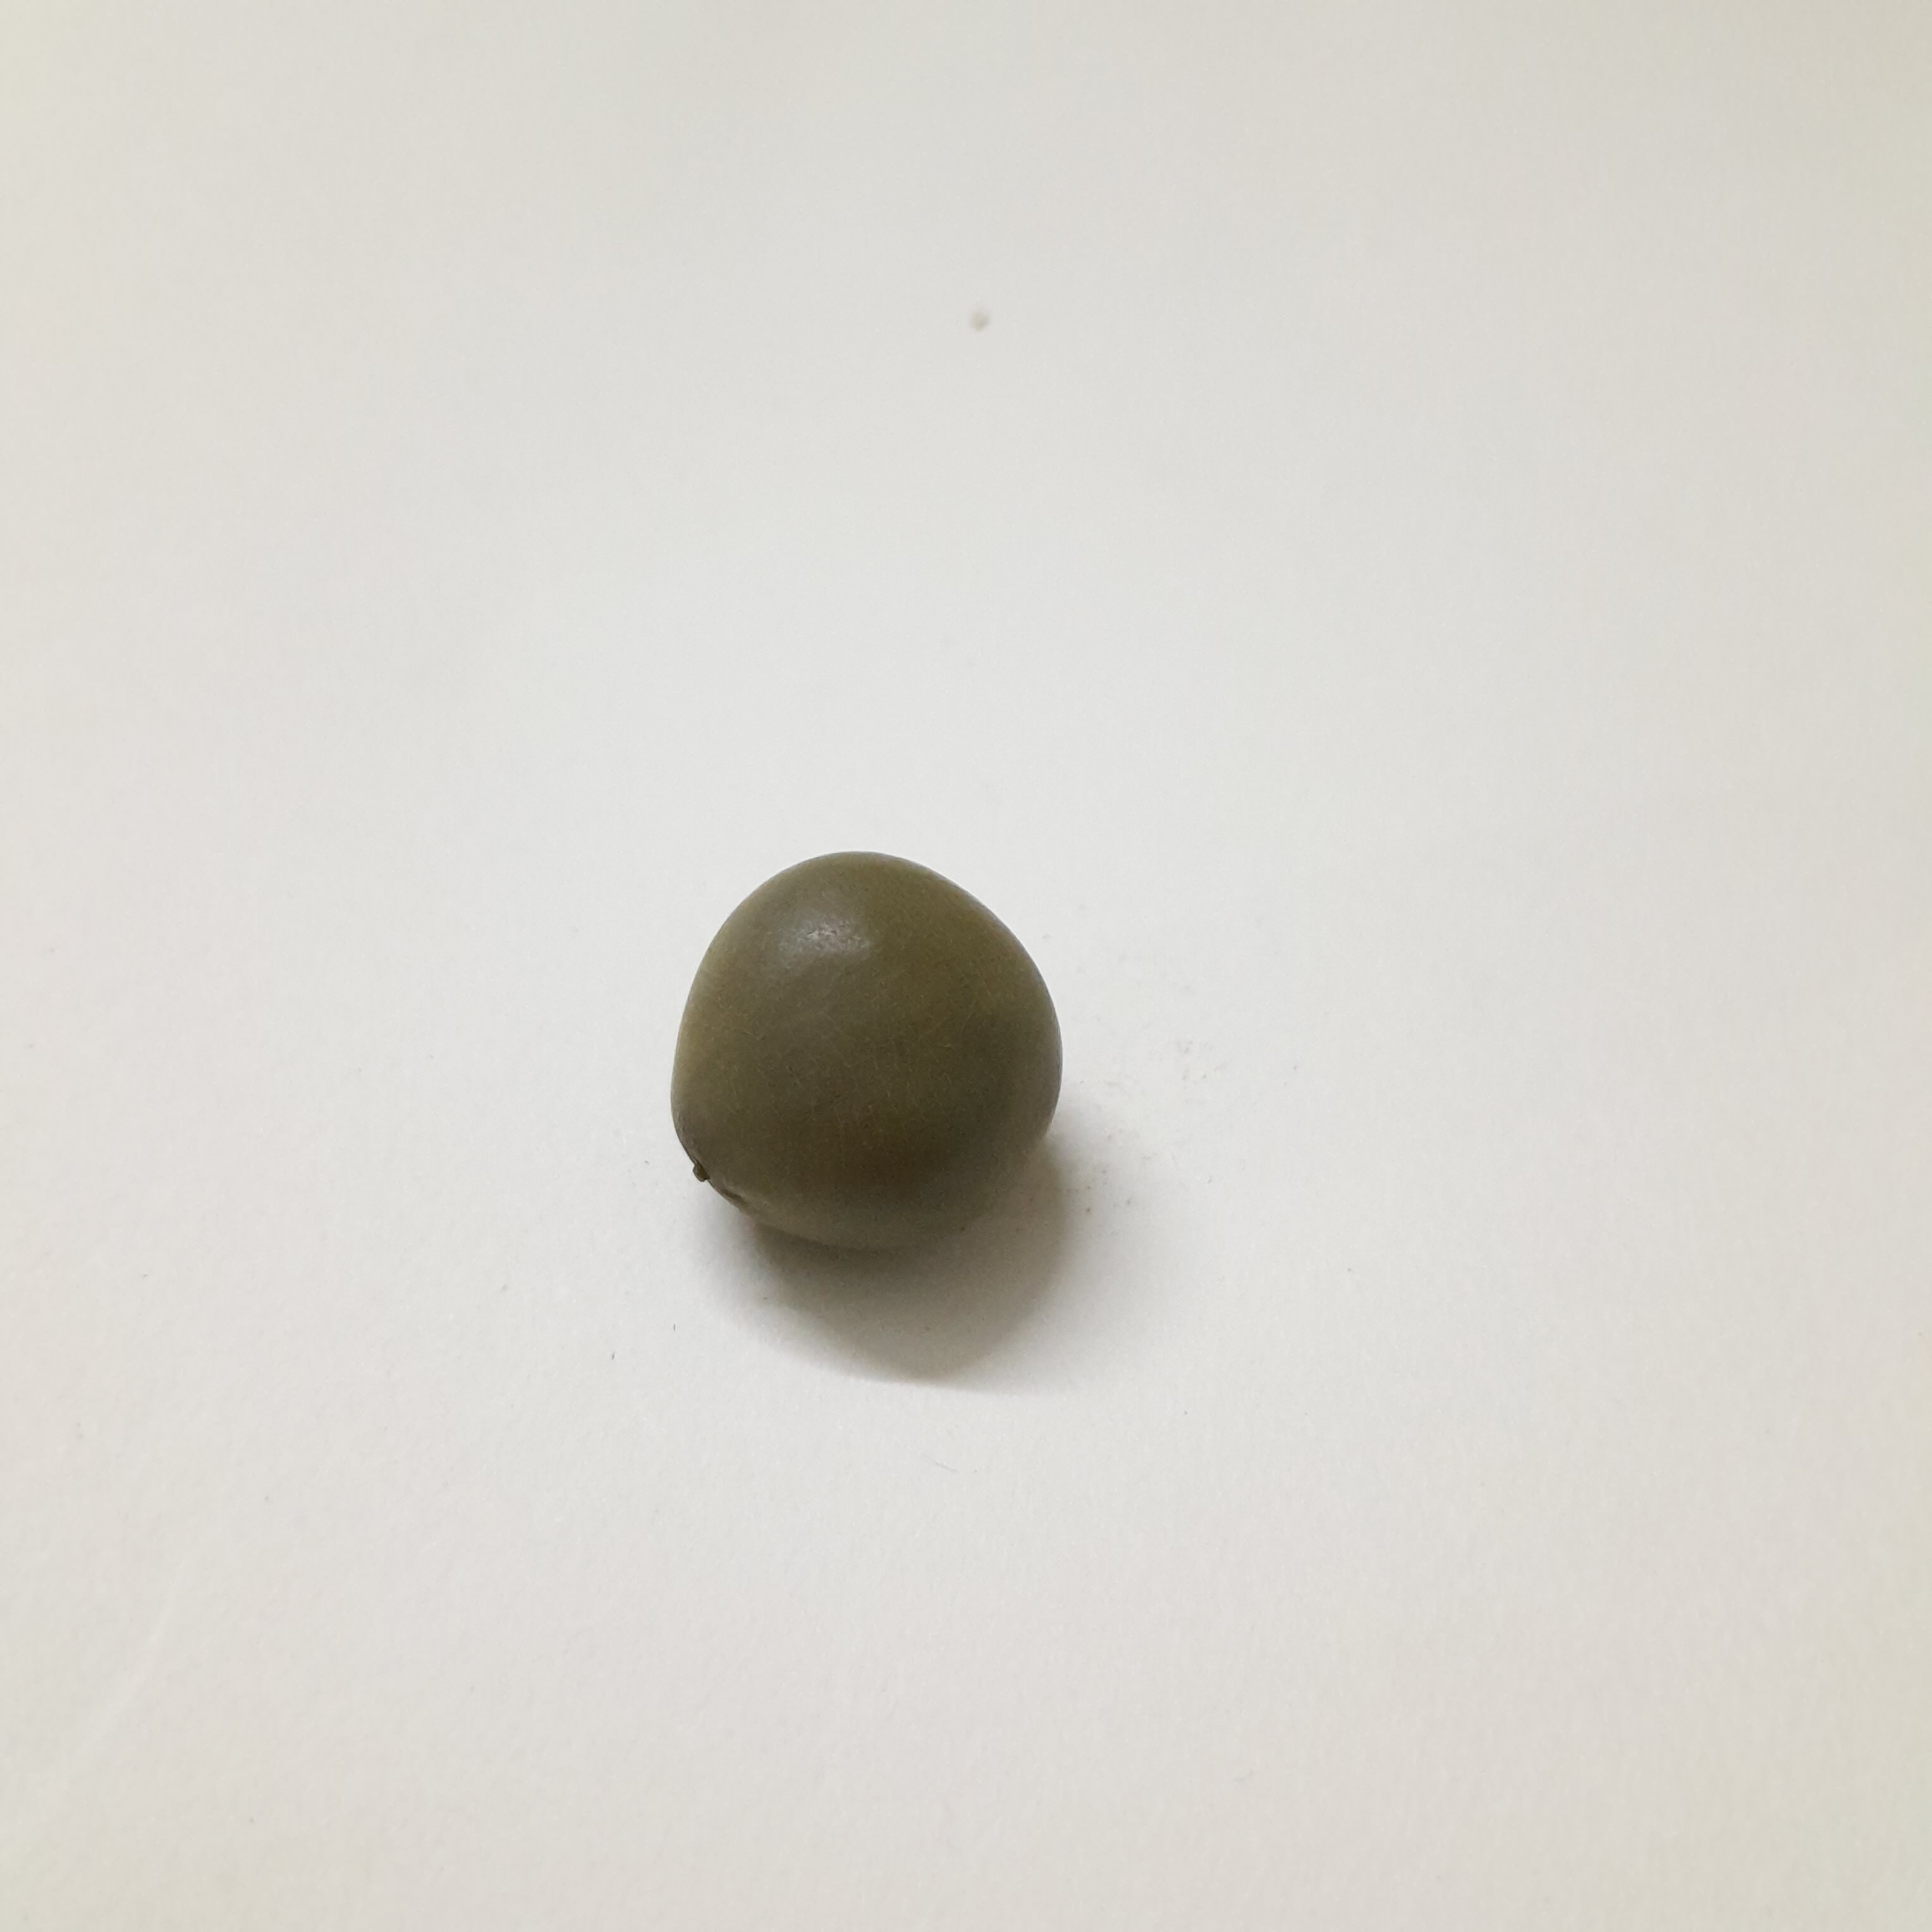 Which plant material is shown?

sagargota
